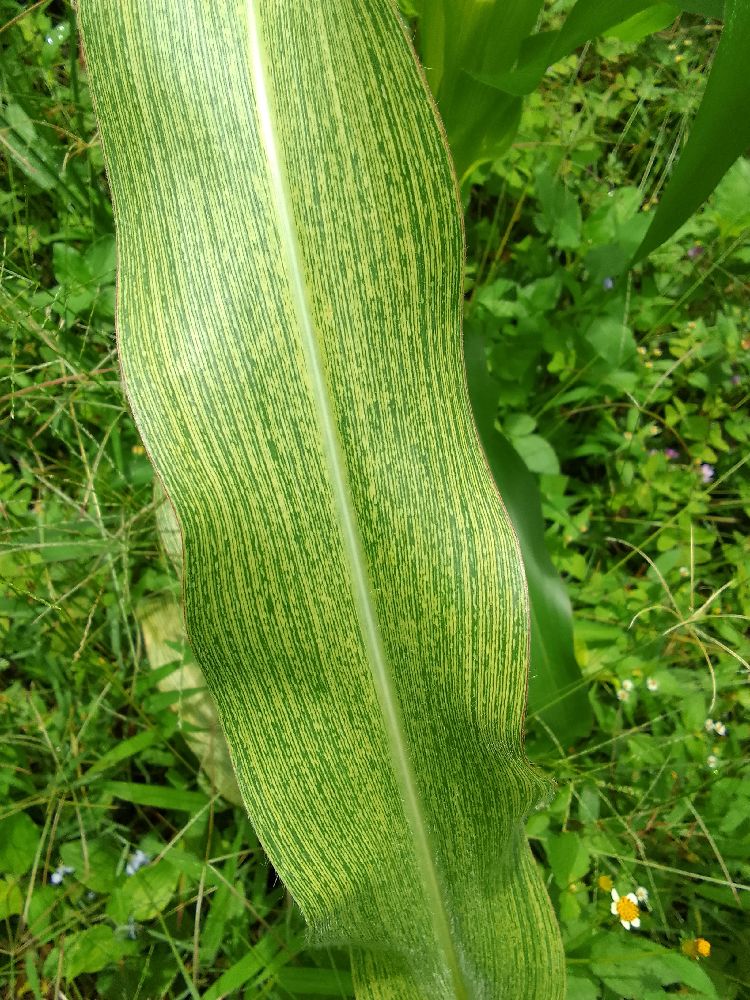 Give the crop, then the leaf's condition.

maize, maize streak virus
